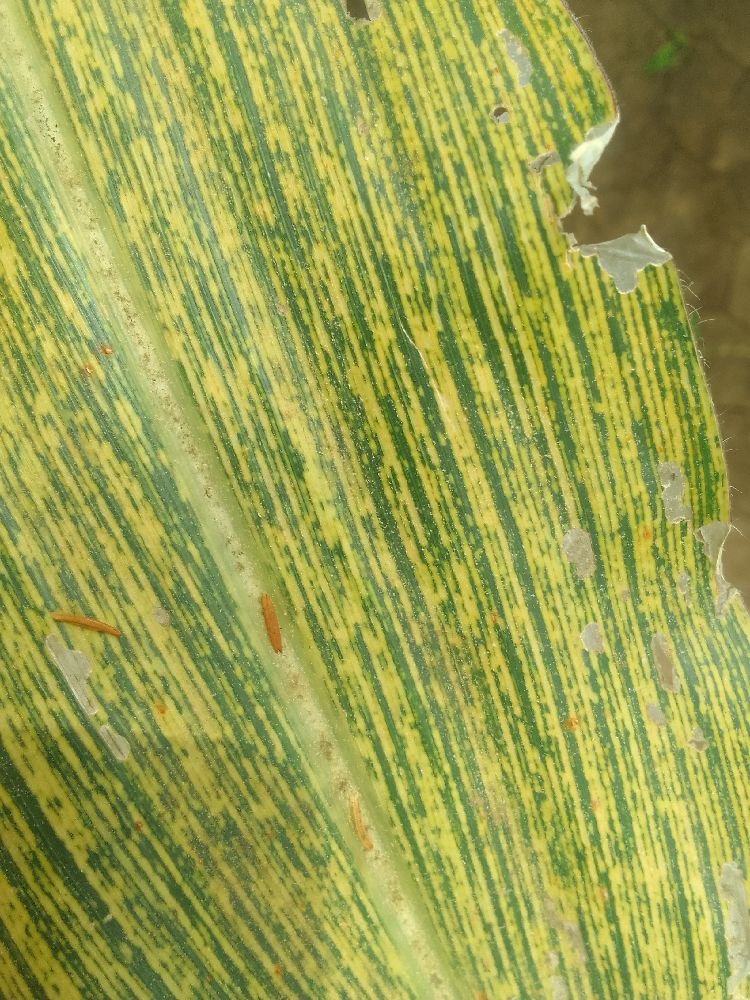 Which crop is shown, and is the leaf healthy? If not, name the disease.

maize, maize streak virus
